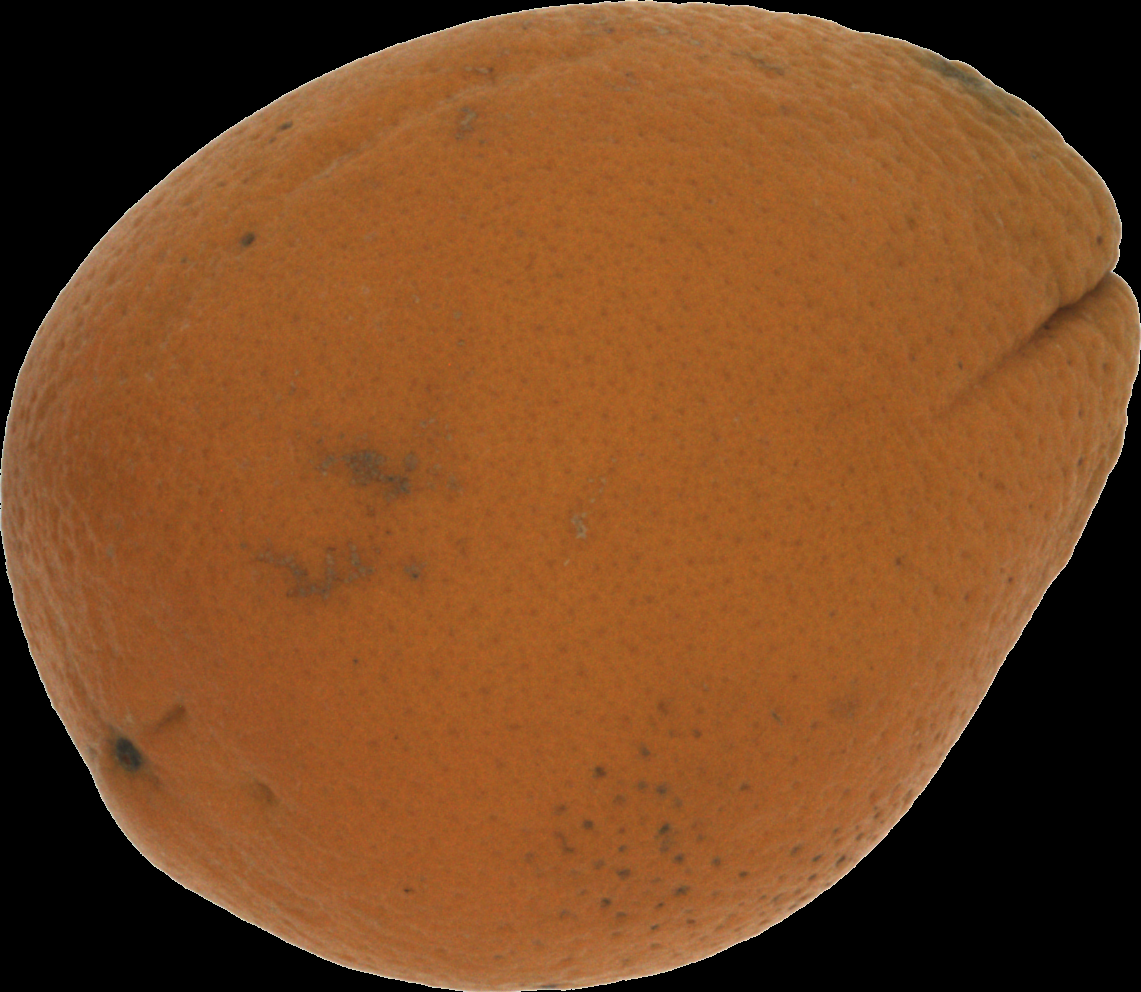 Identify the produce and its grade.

orange, bad
